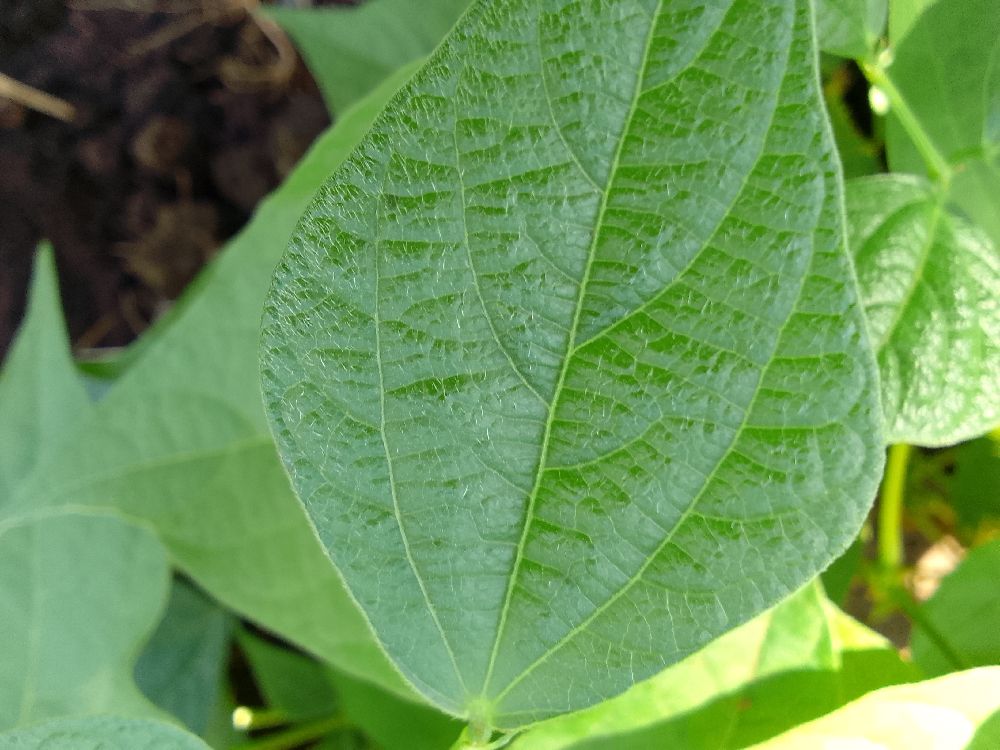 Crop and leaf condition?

common bean, healthy
